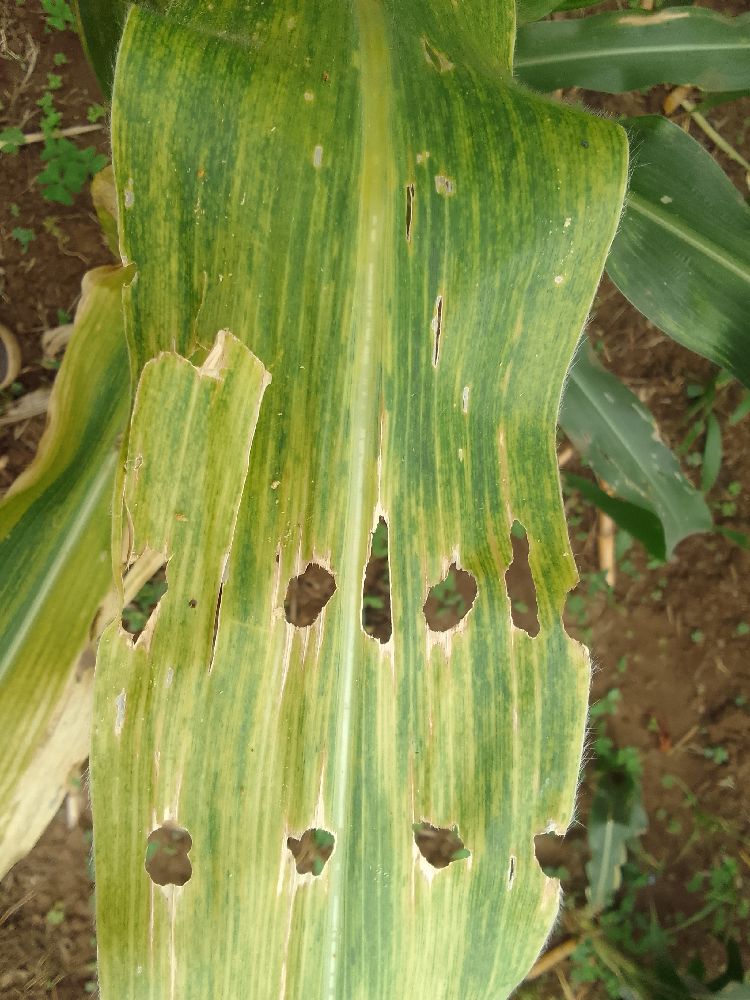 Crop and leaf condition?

maize, maize lethal necrosis
